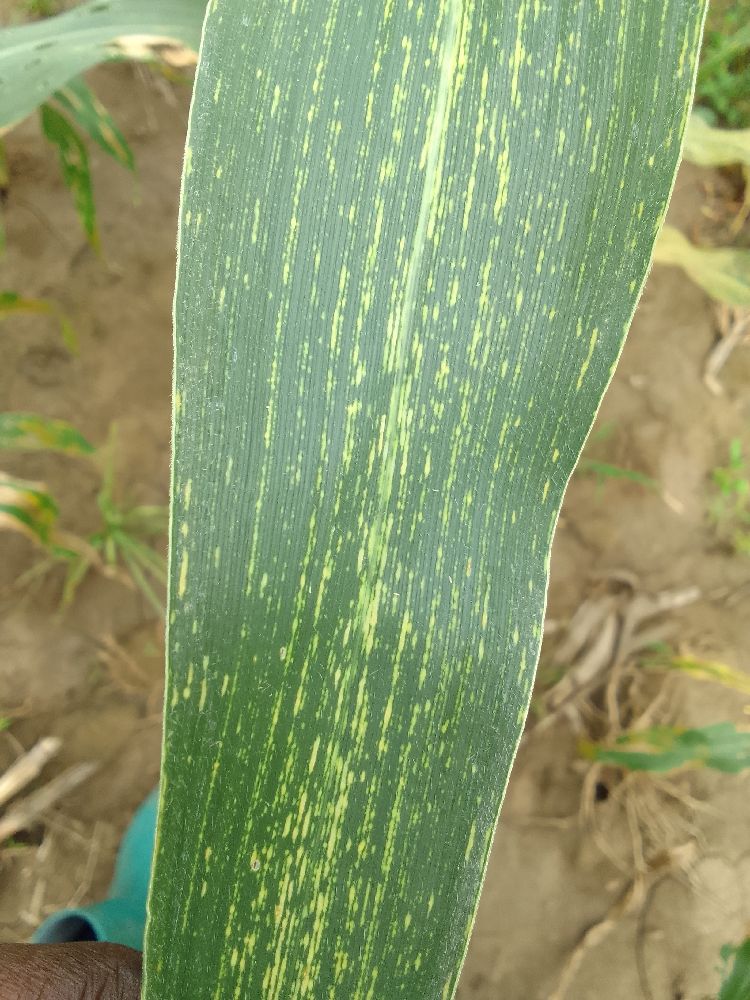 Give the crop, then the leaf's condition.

maize, maize streak virus
